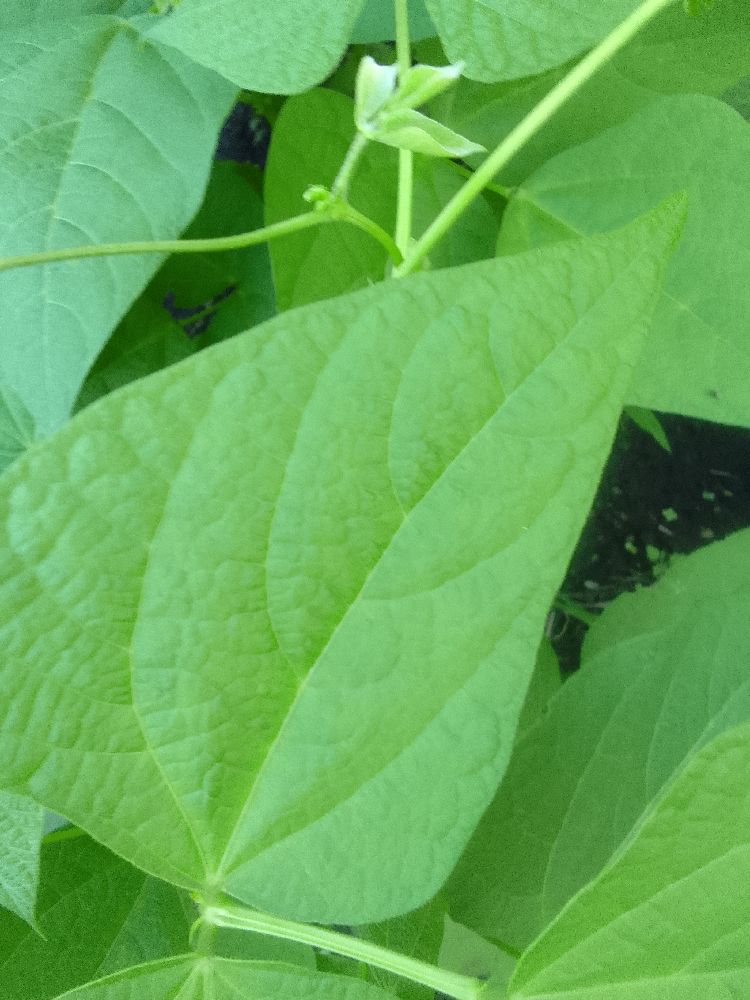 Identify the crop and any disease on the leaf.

common bean, healthy
